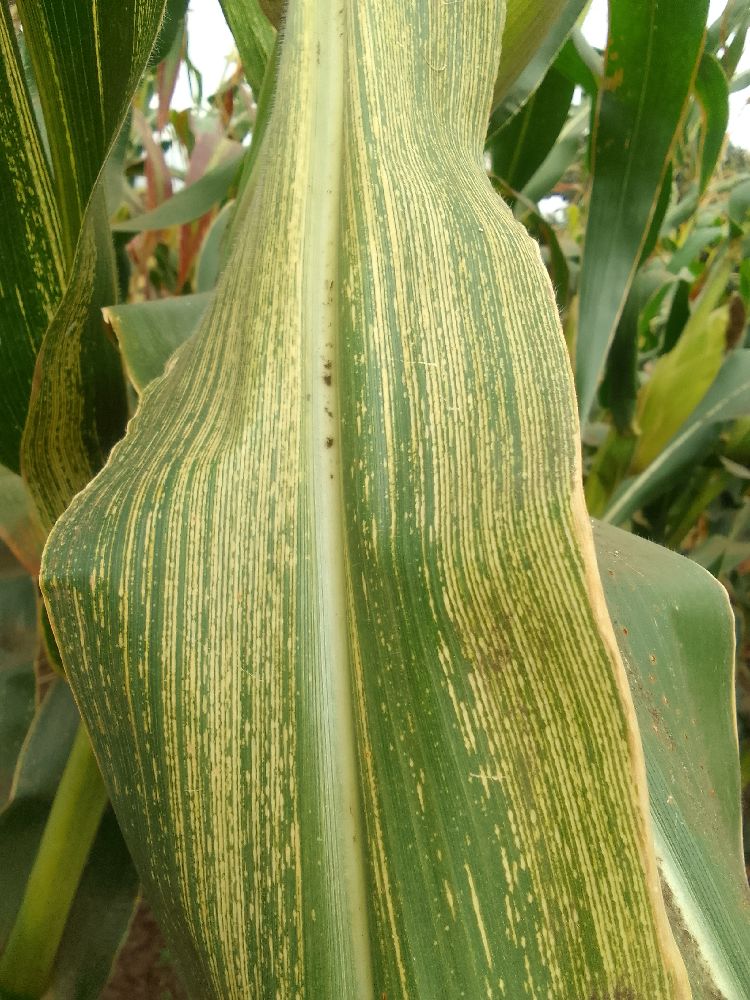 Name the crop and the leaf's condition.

maize, maize streak virus
